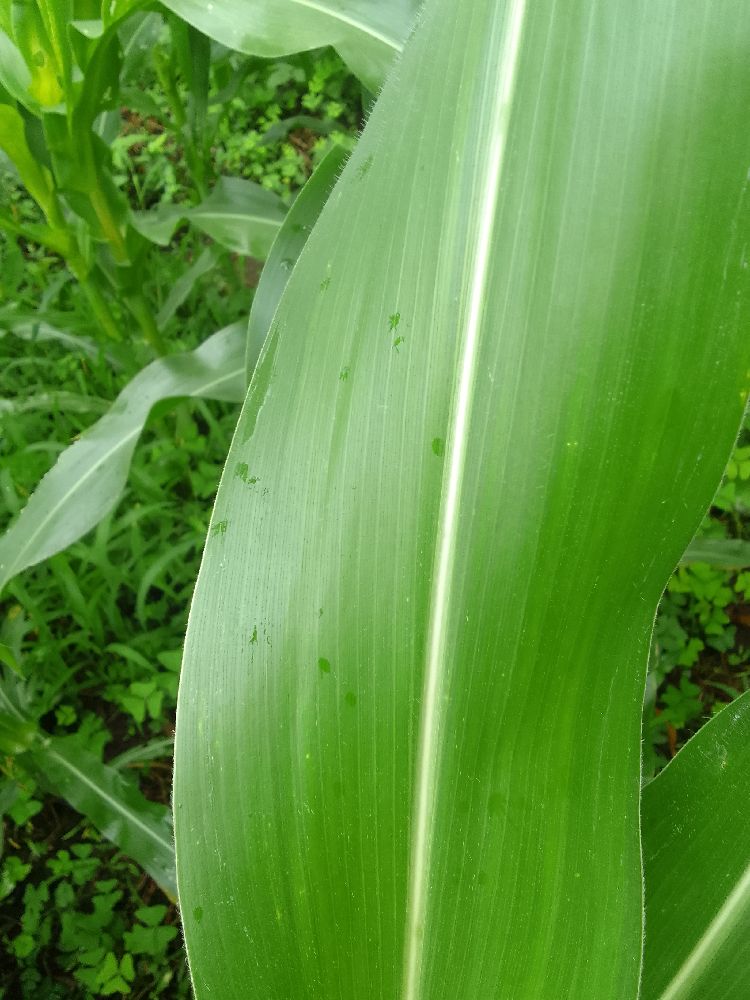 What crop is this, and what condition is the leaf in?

maize, healthy
